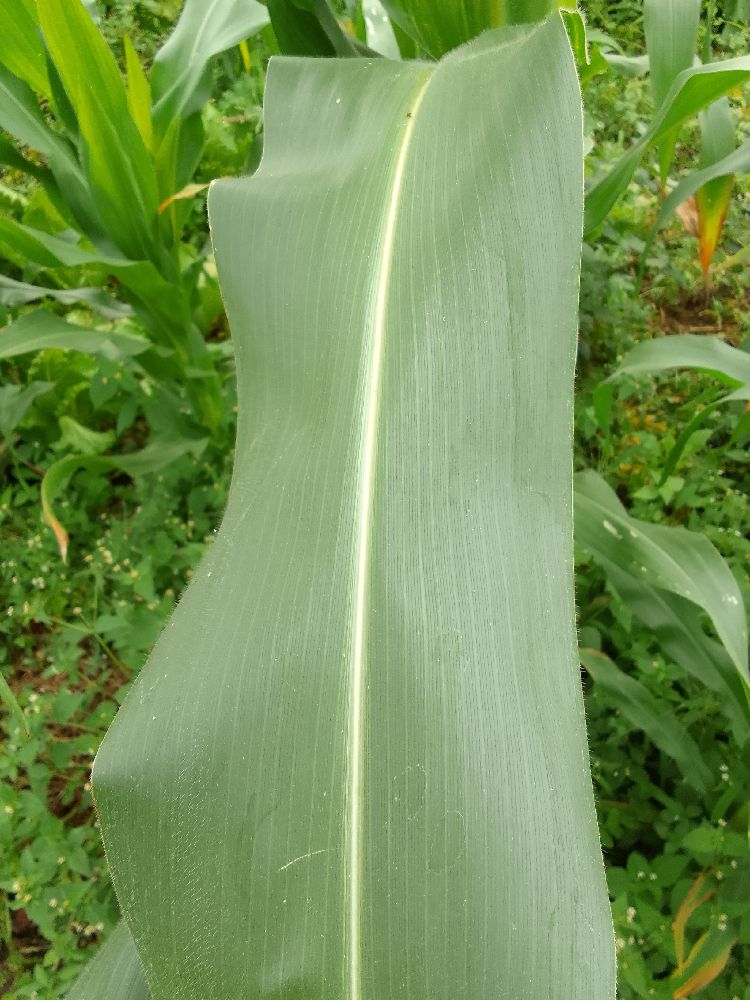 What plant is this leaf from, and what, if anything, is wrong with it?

maize, healthy
